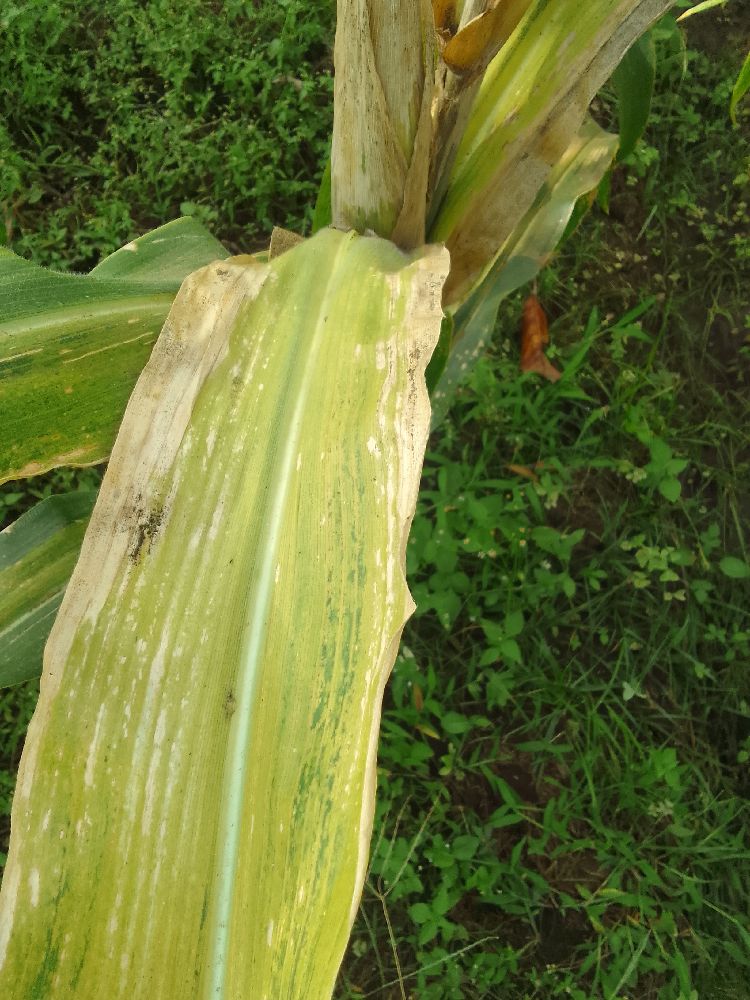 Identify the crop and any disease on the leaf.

maize, maize lethal necrosis
